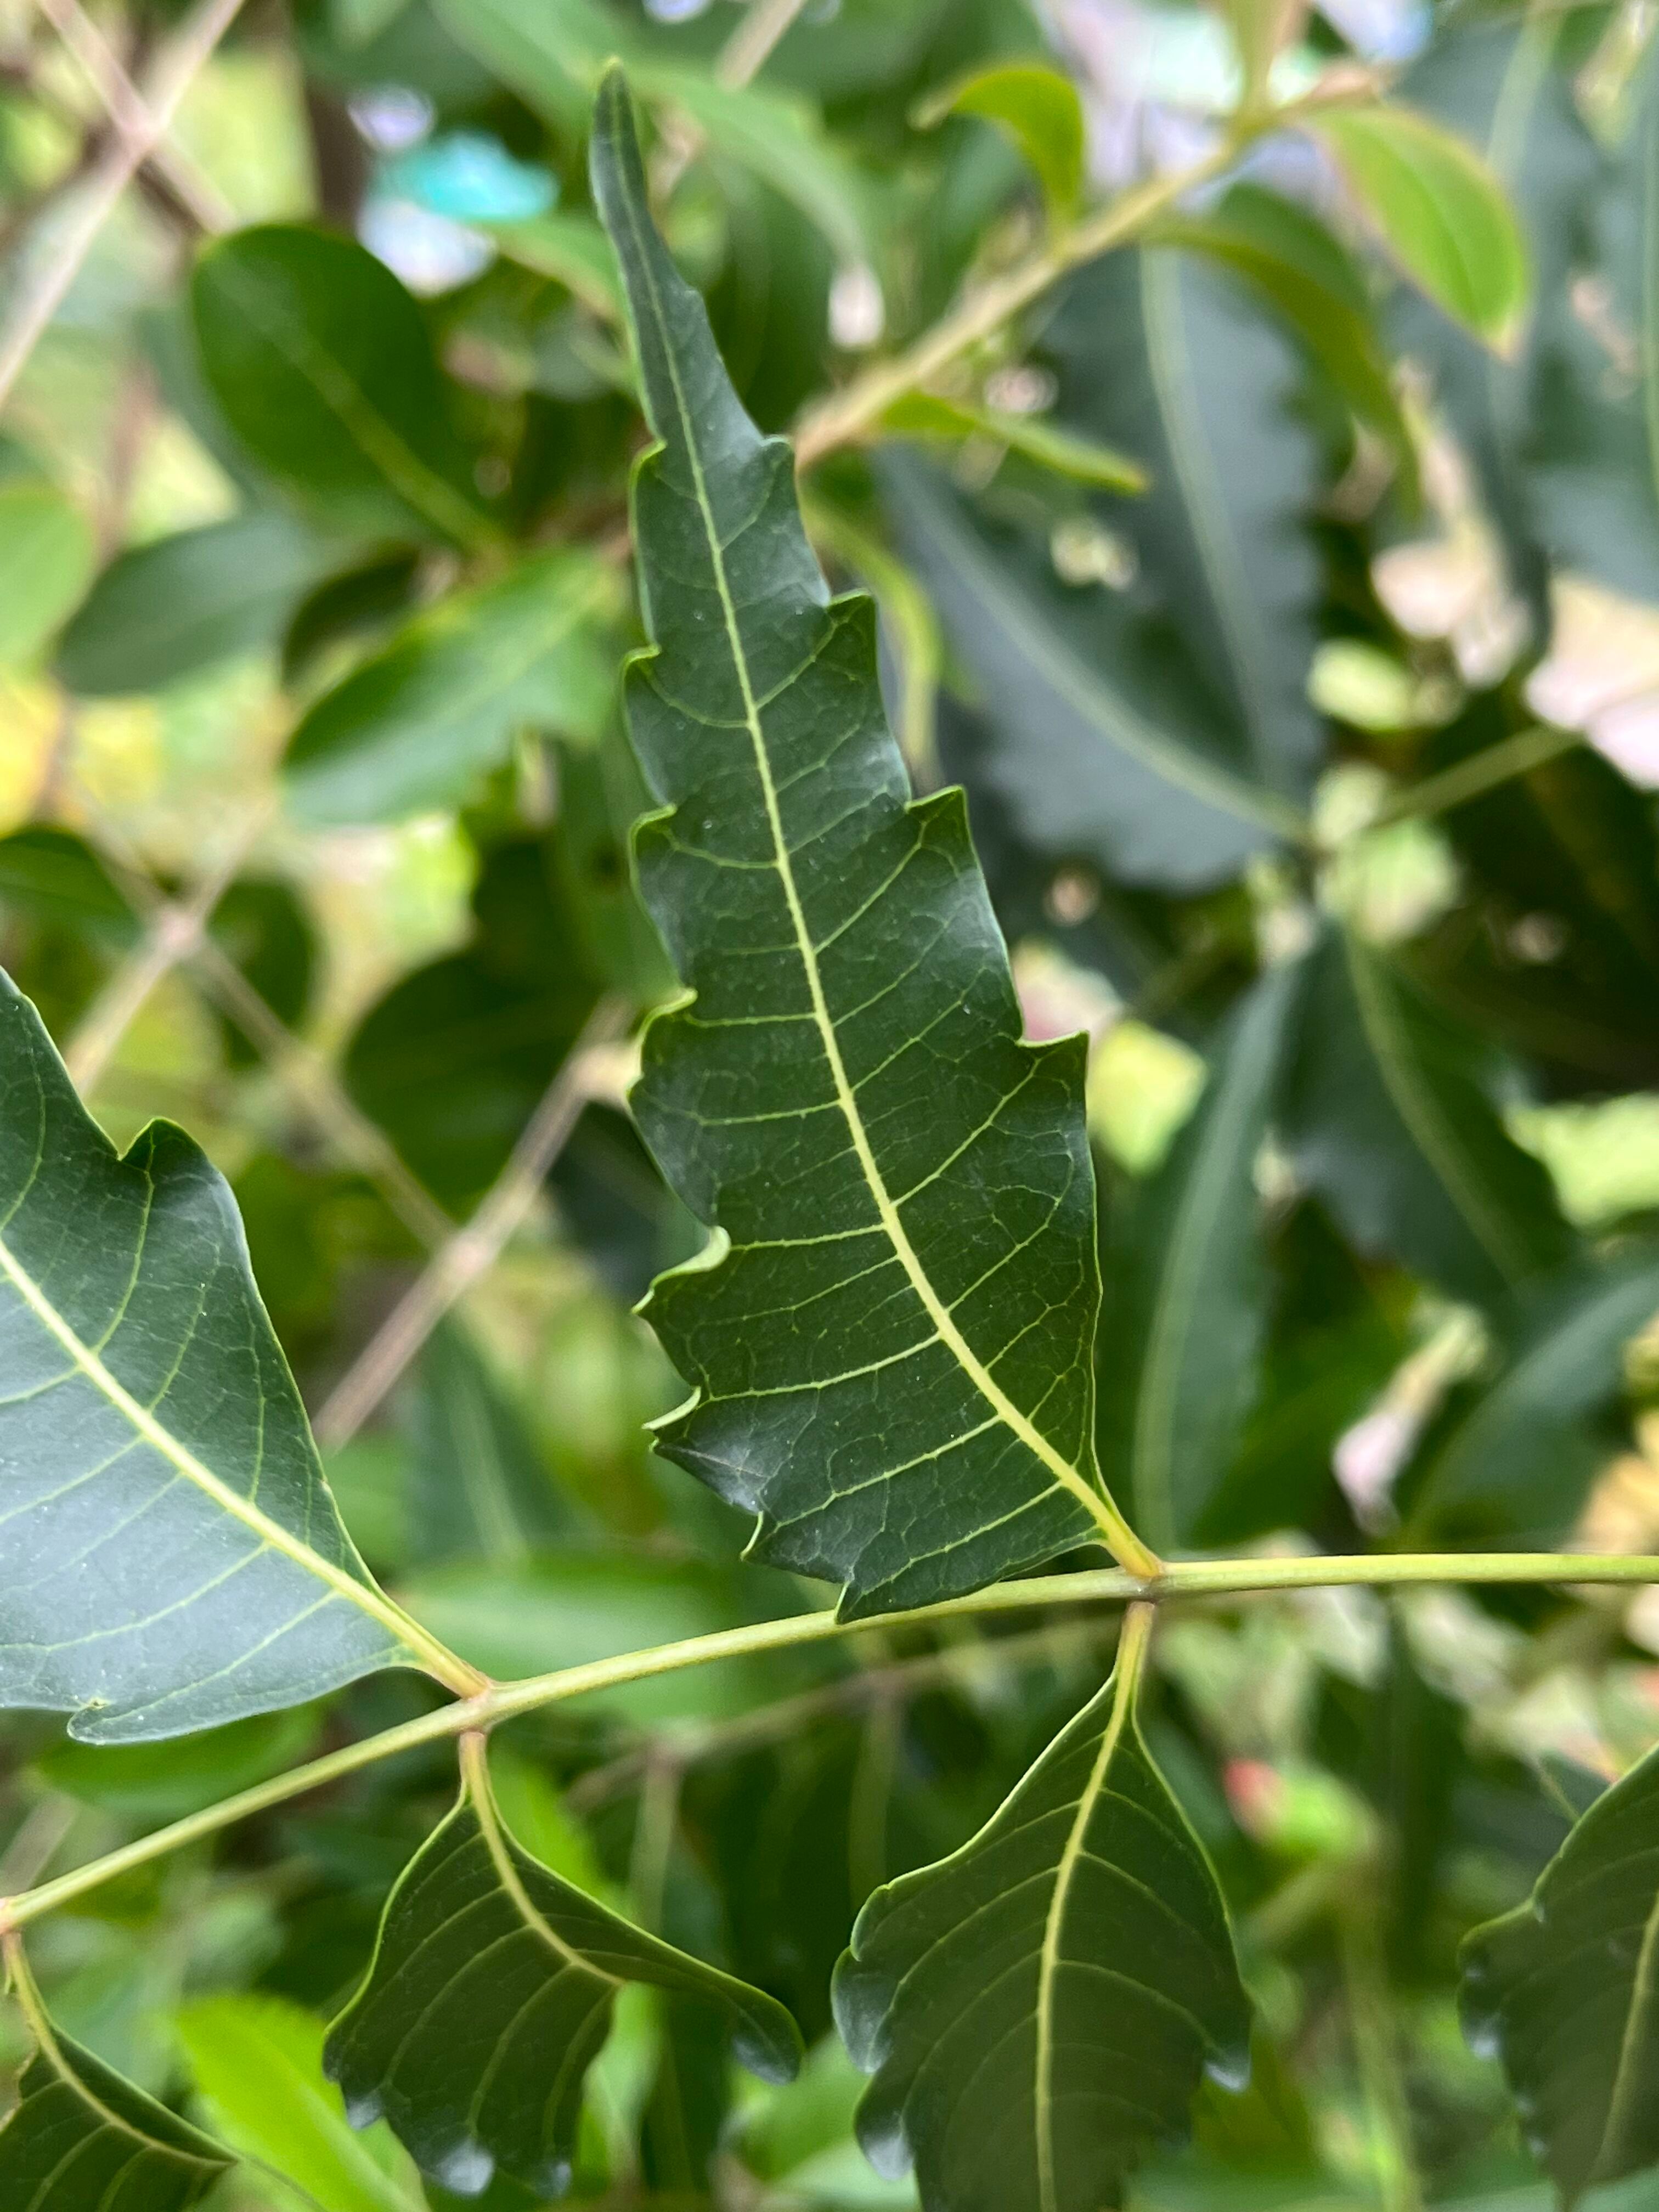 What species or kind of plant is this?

neem
